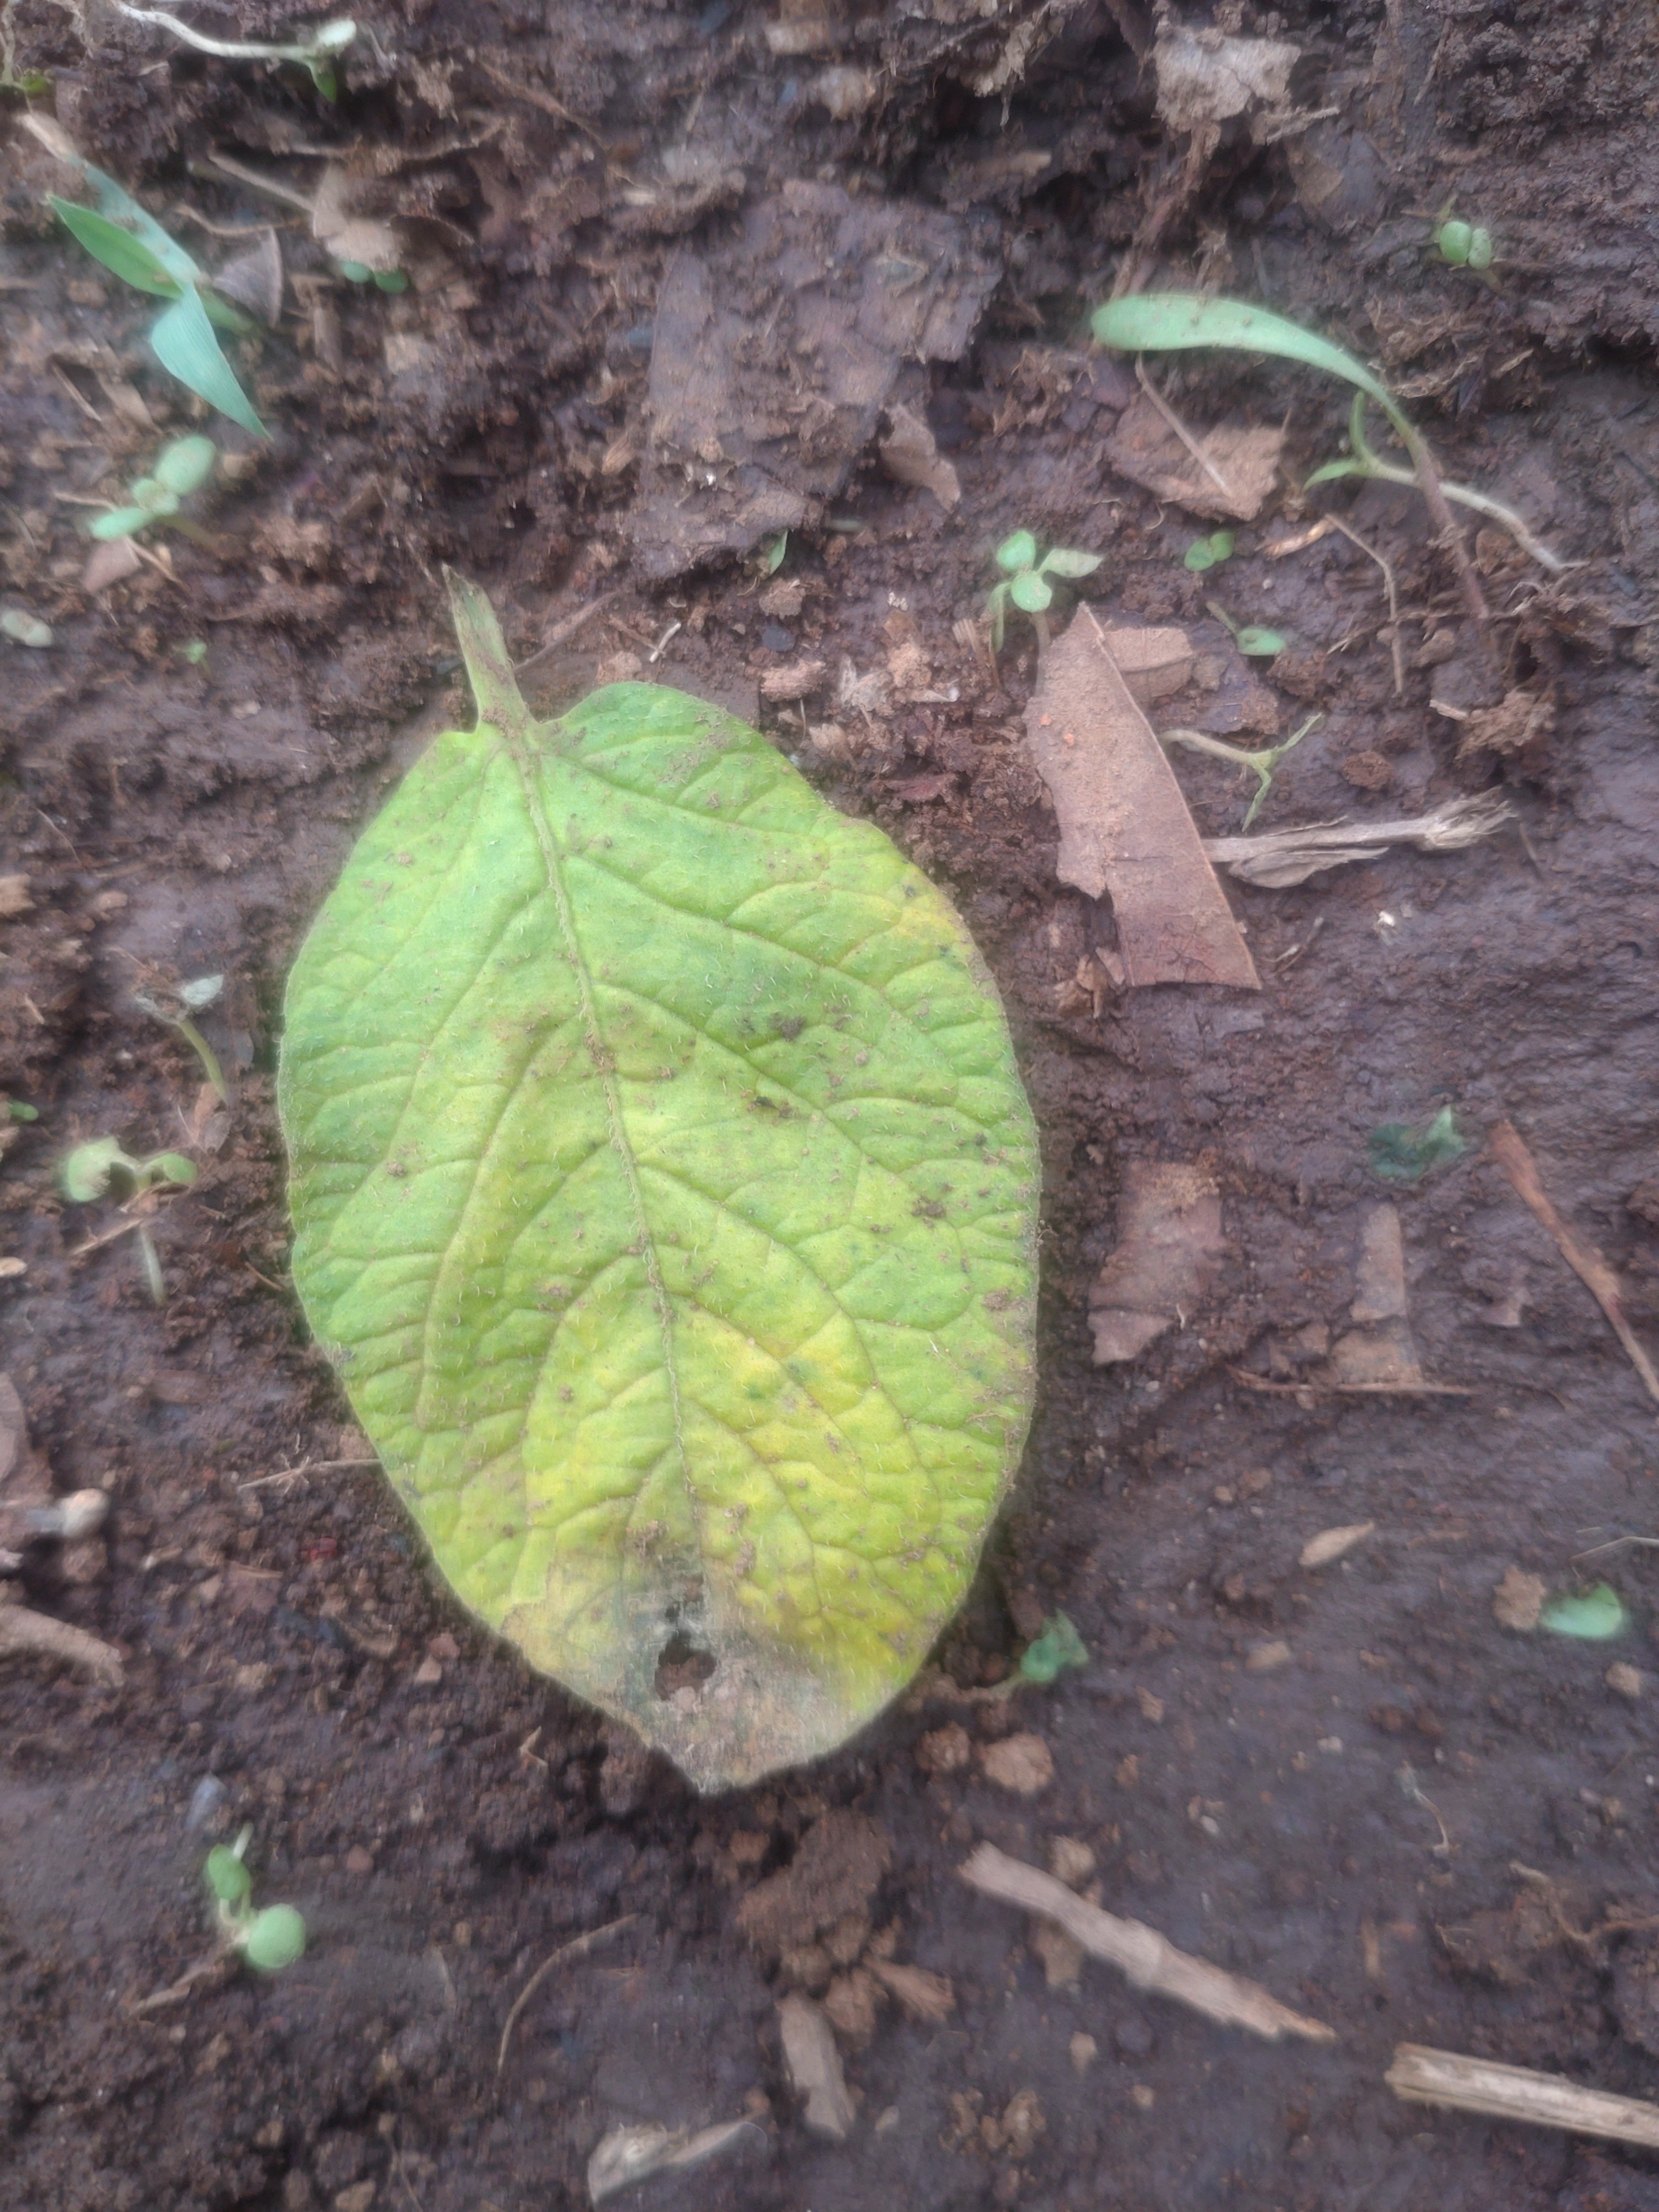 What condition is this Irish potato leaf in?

late blight
